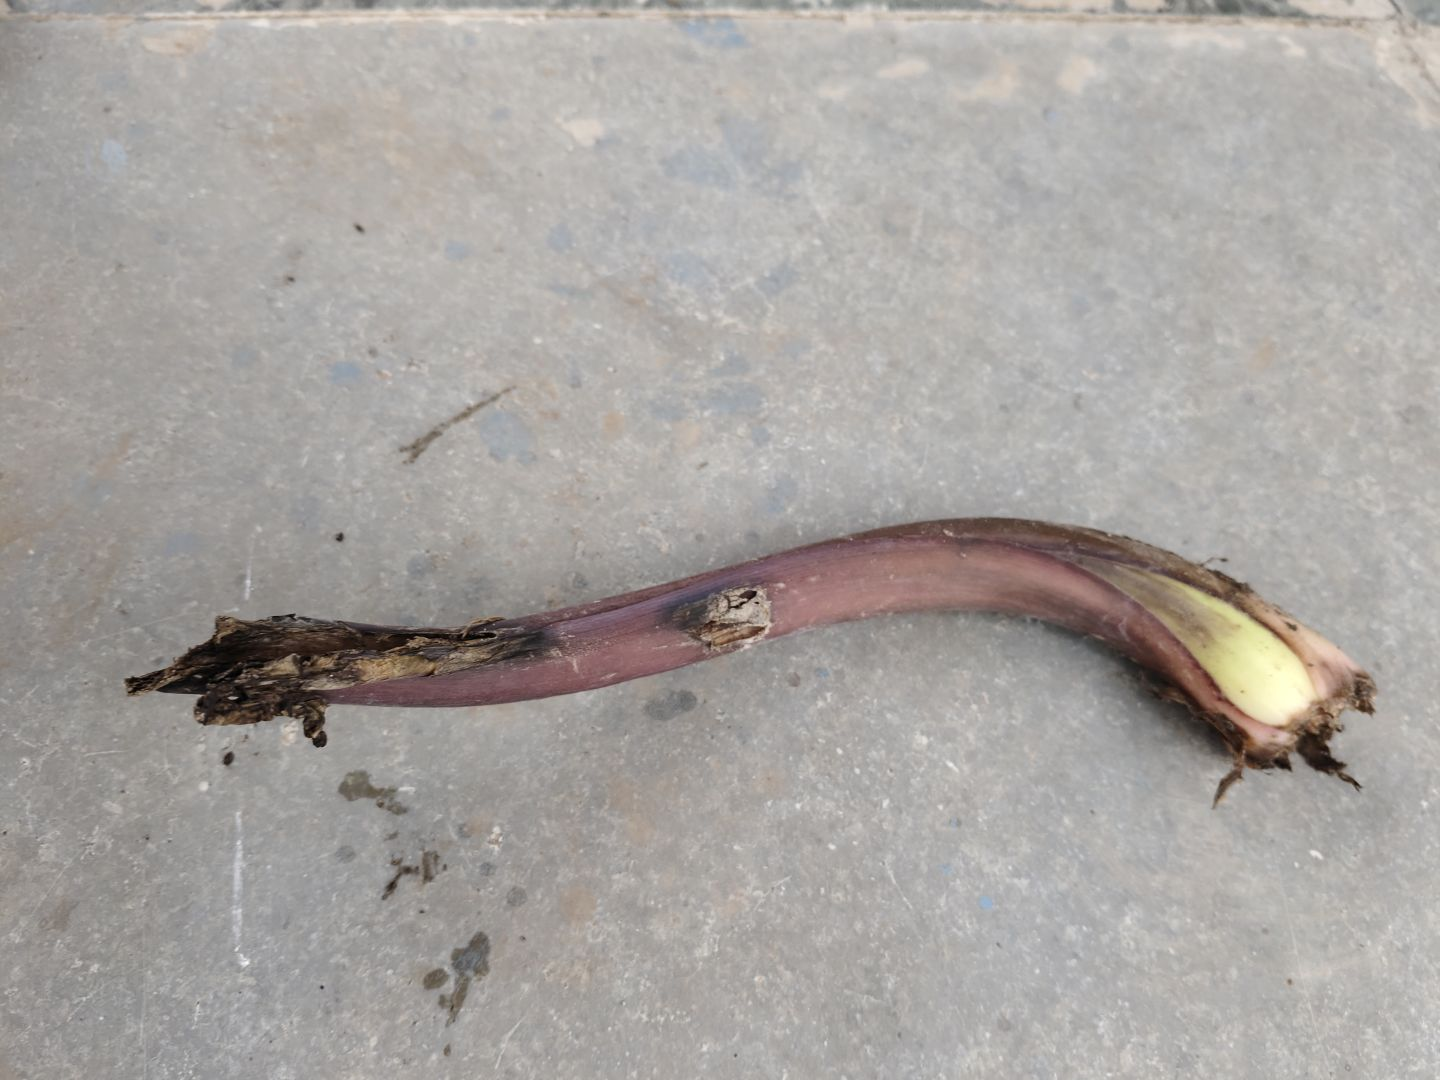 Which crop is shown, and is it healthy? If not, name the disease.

taro, root rot
